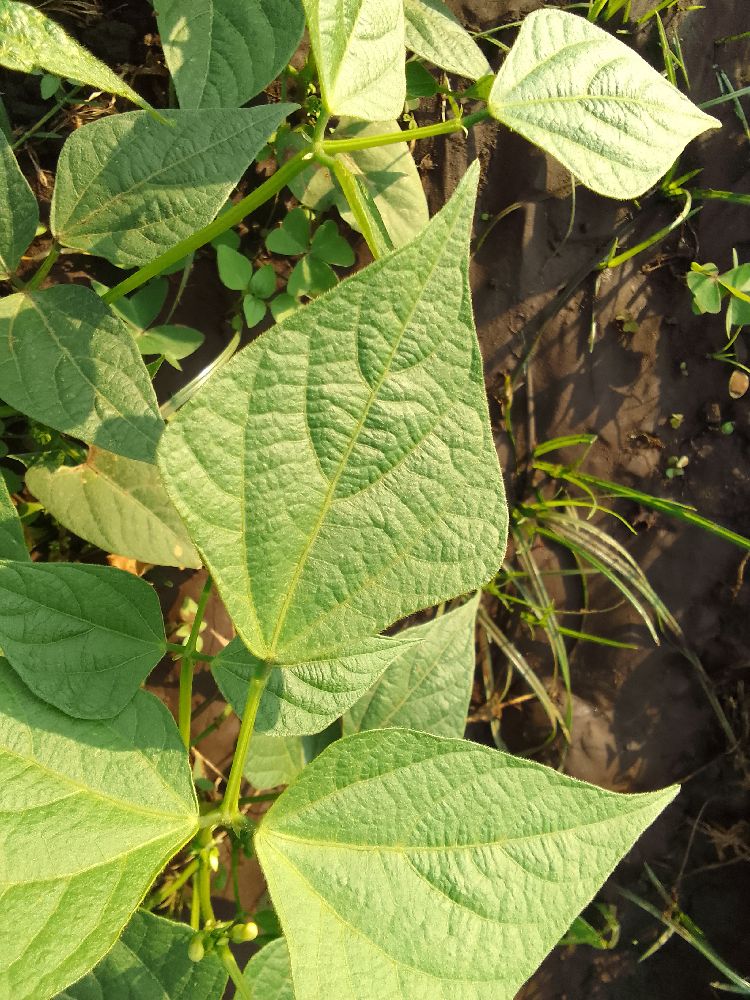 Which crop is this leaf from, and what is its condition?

common bean, healthy
